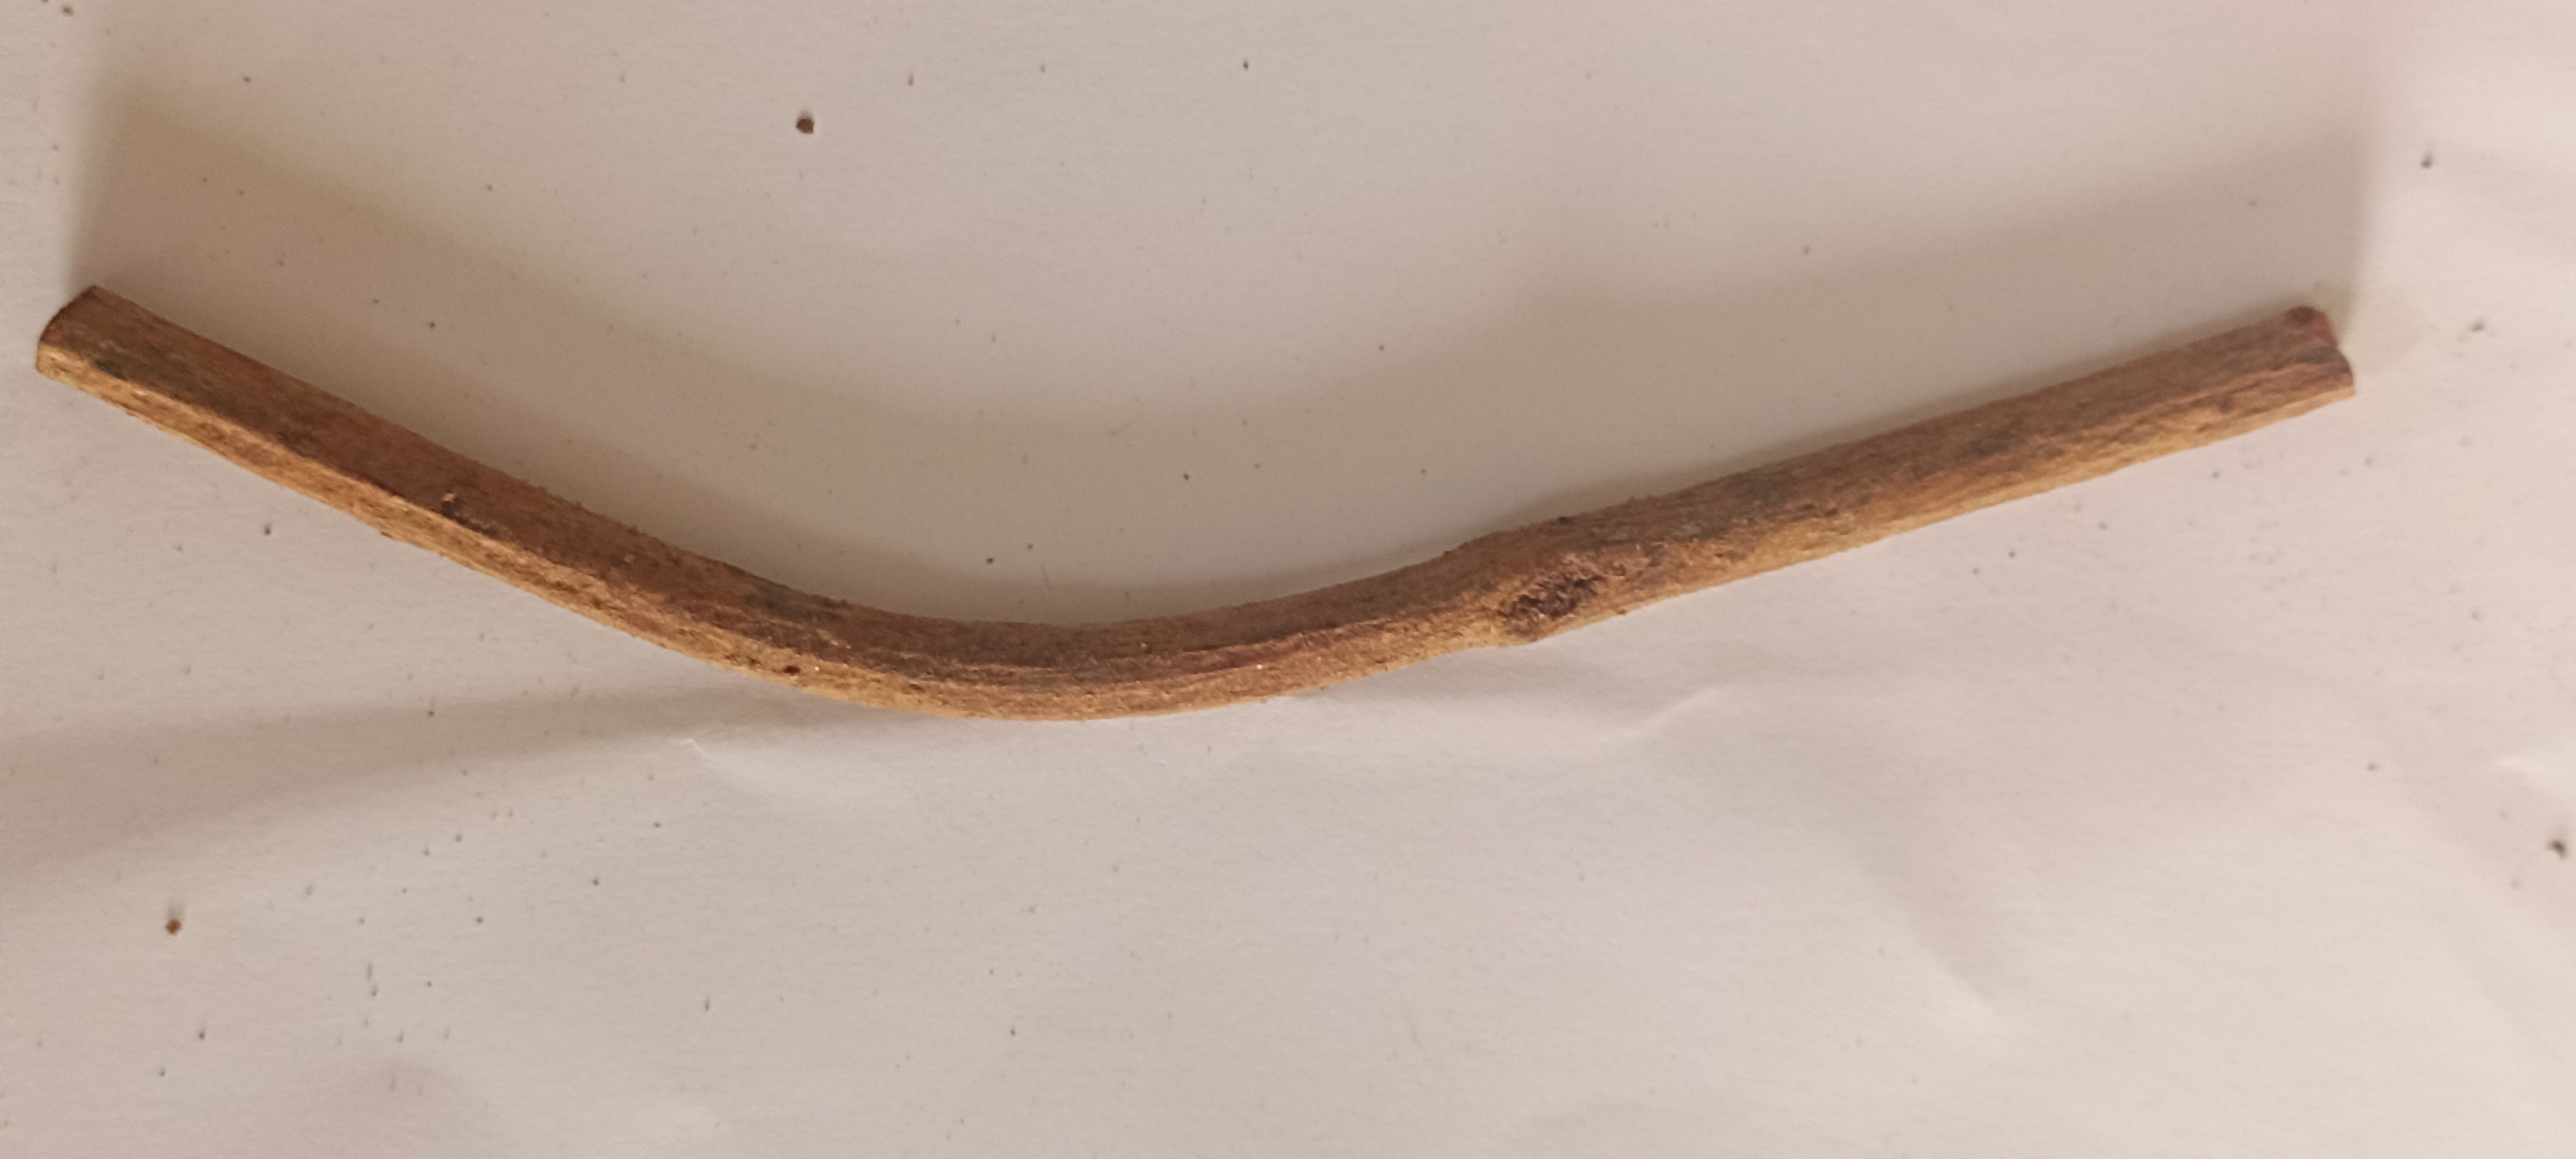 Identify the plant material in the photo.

manjistha
